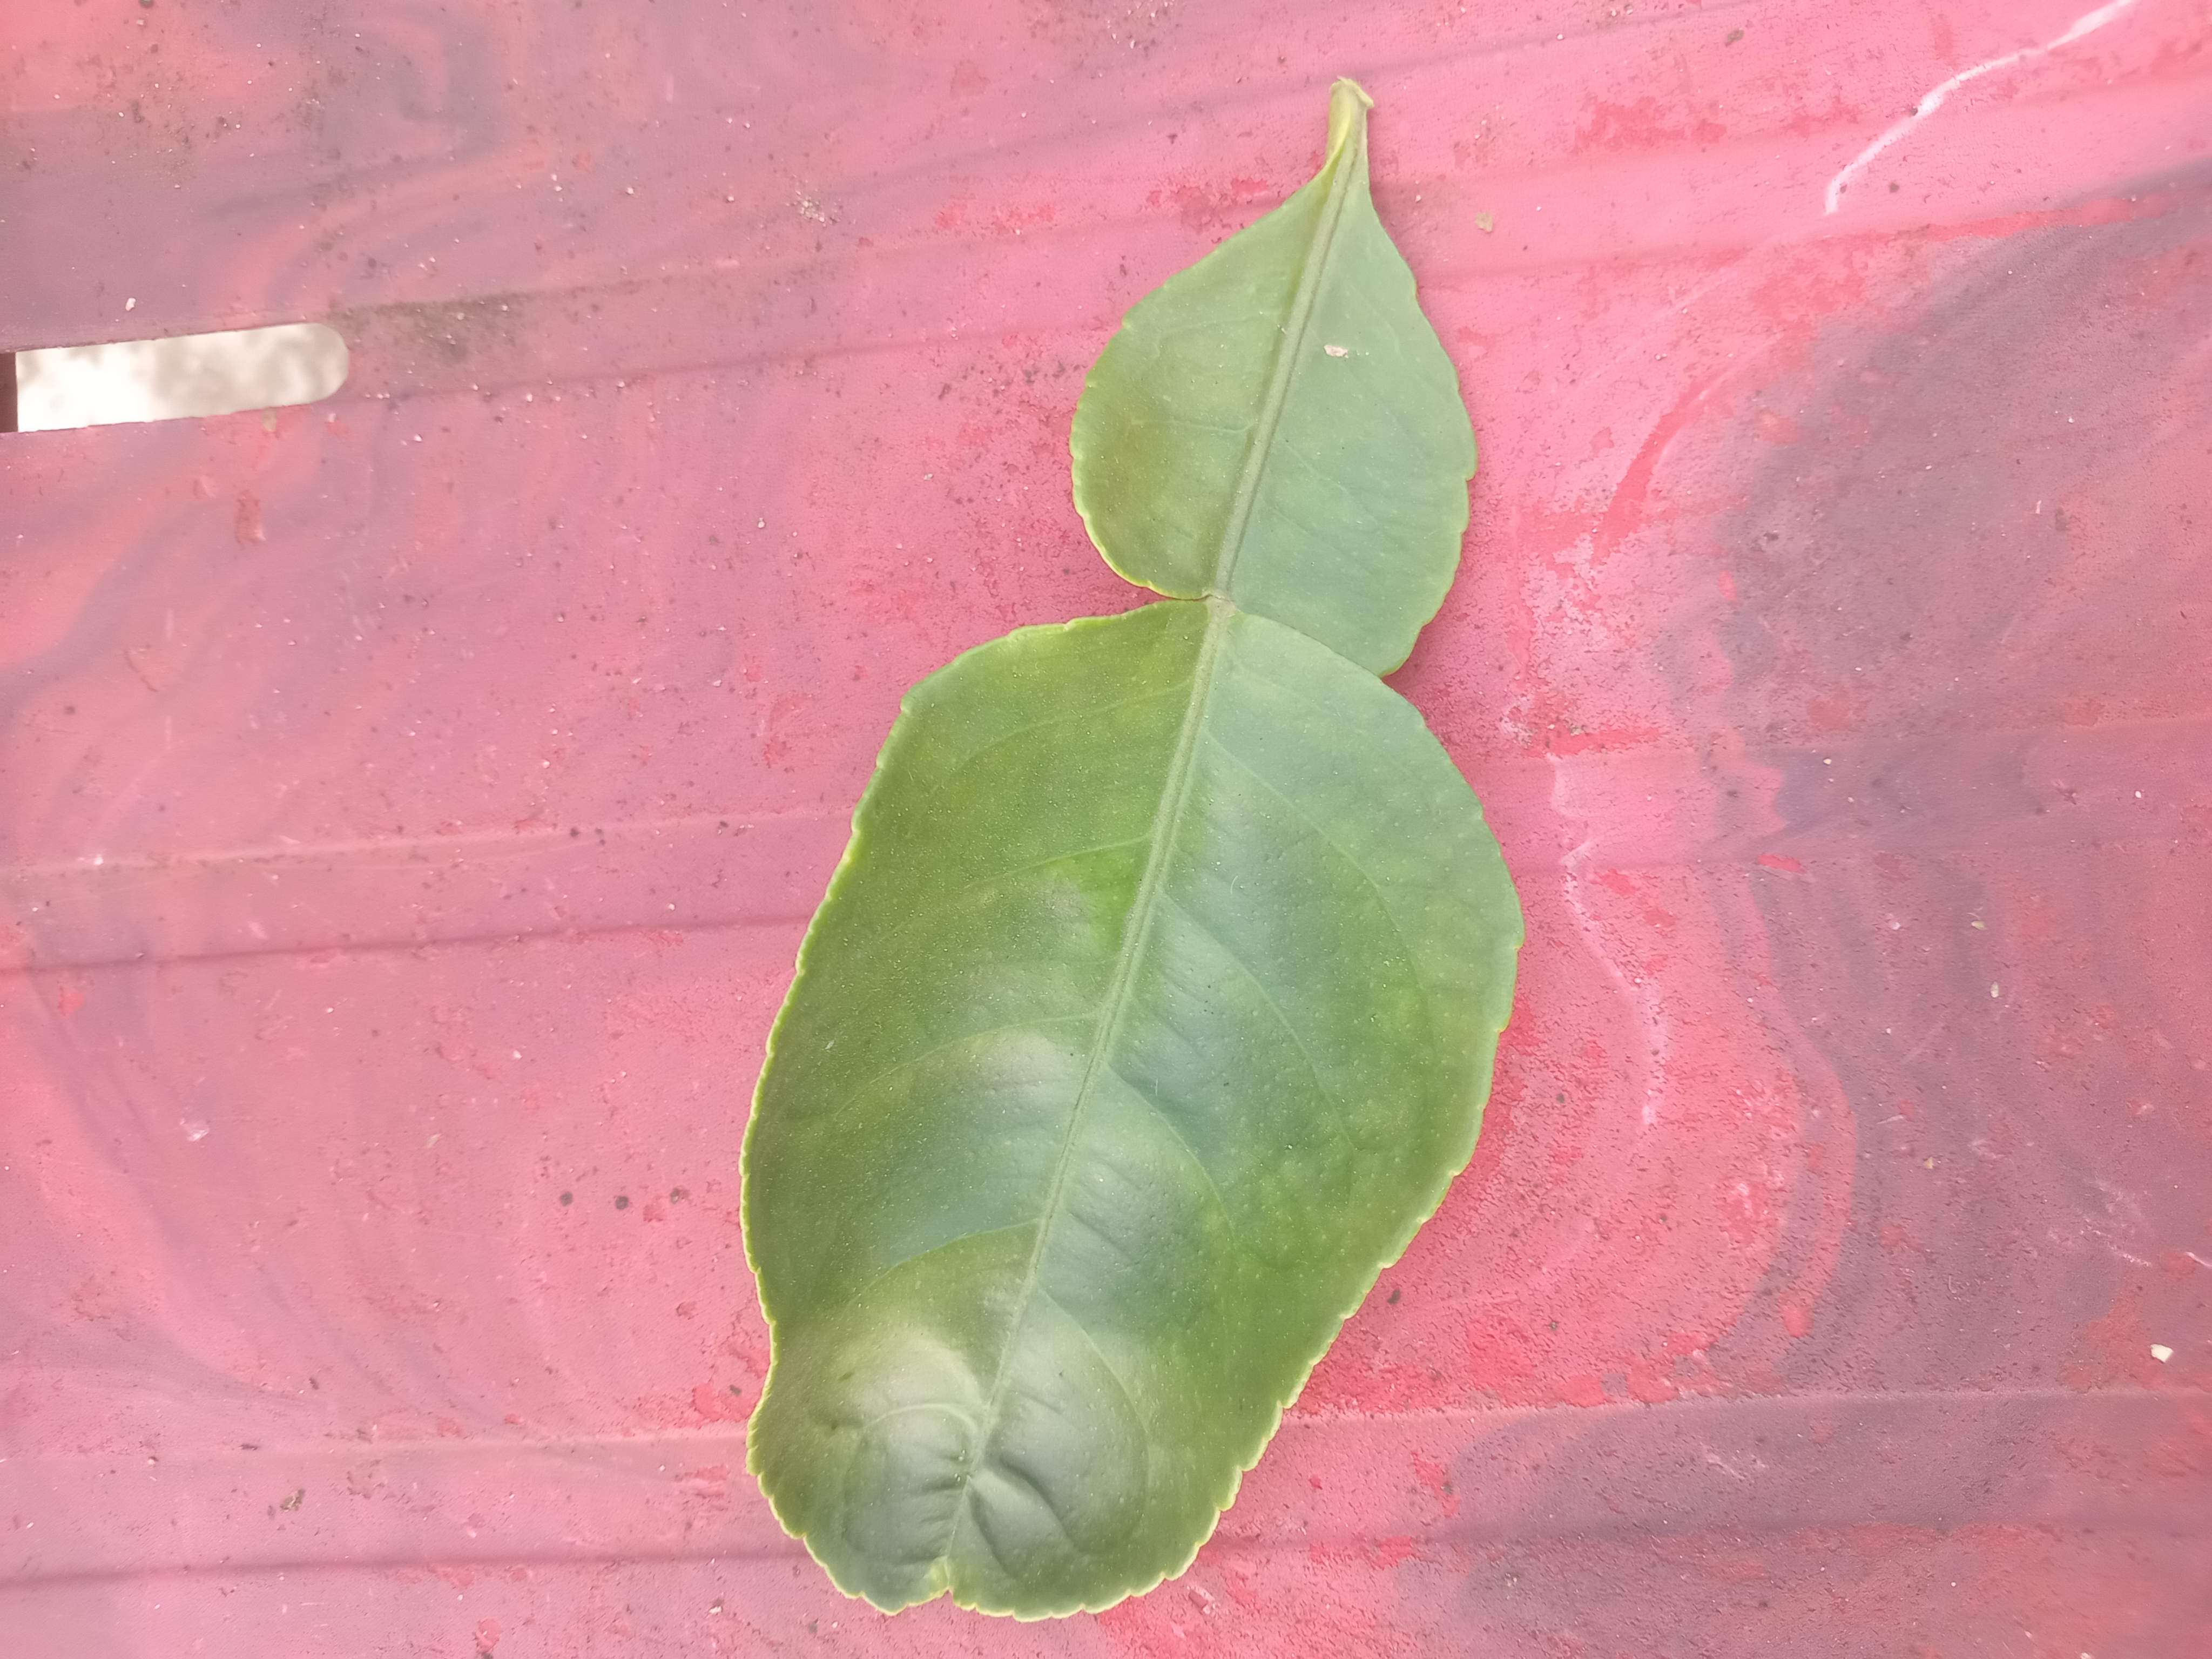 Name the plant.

lemon
